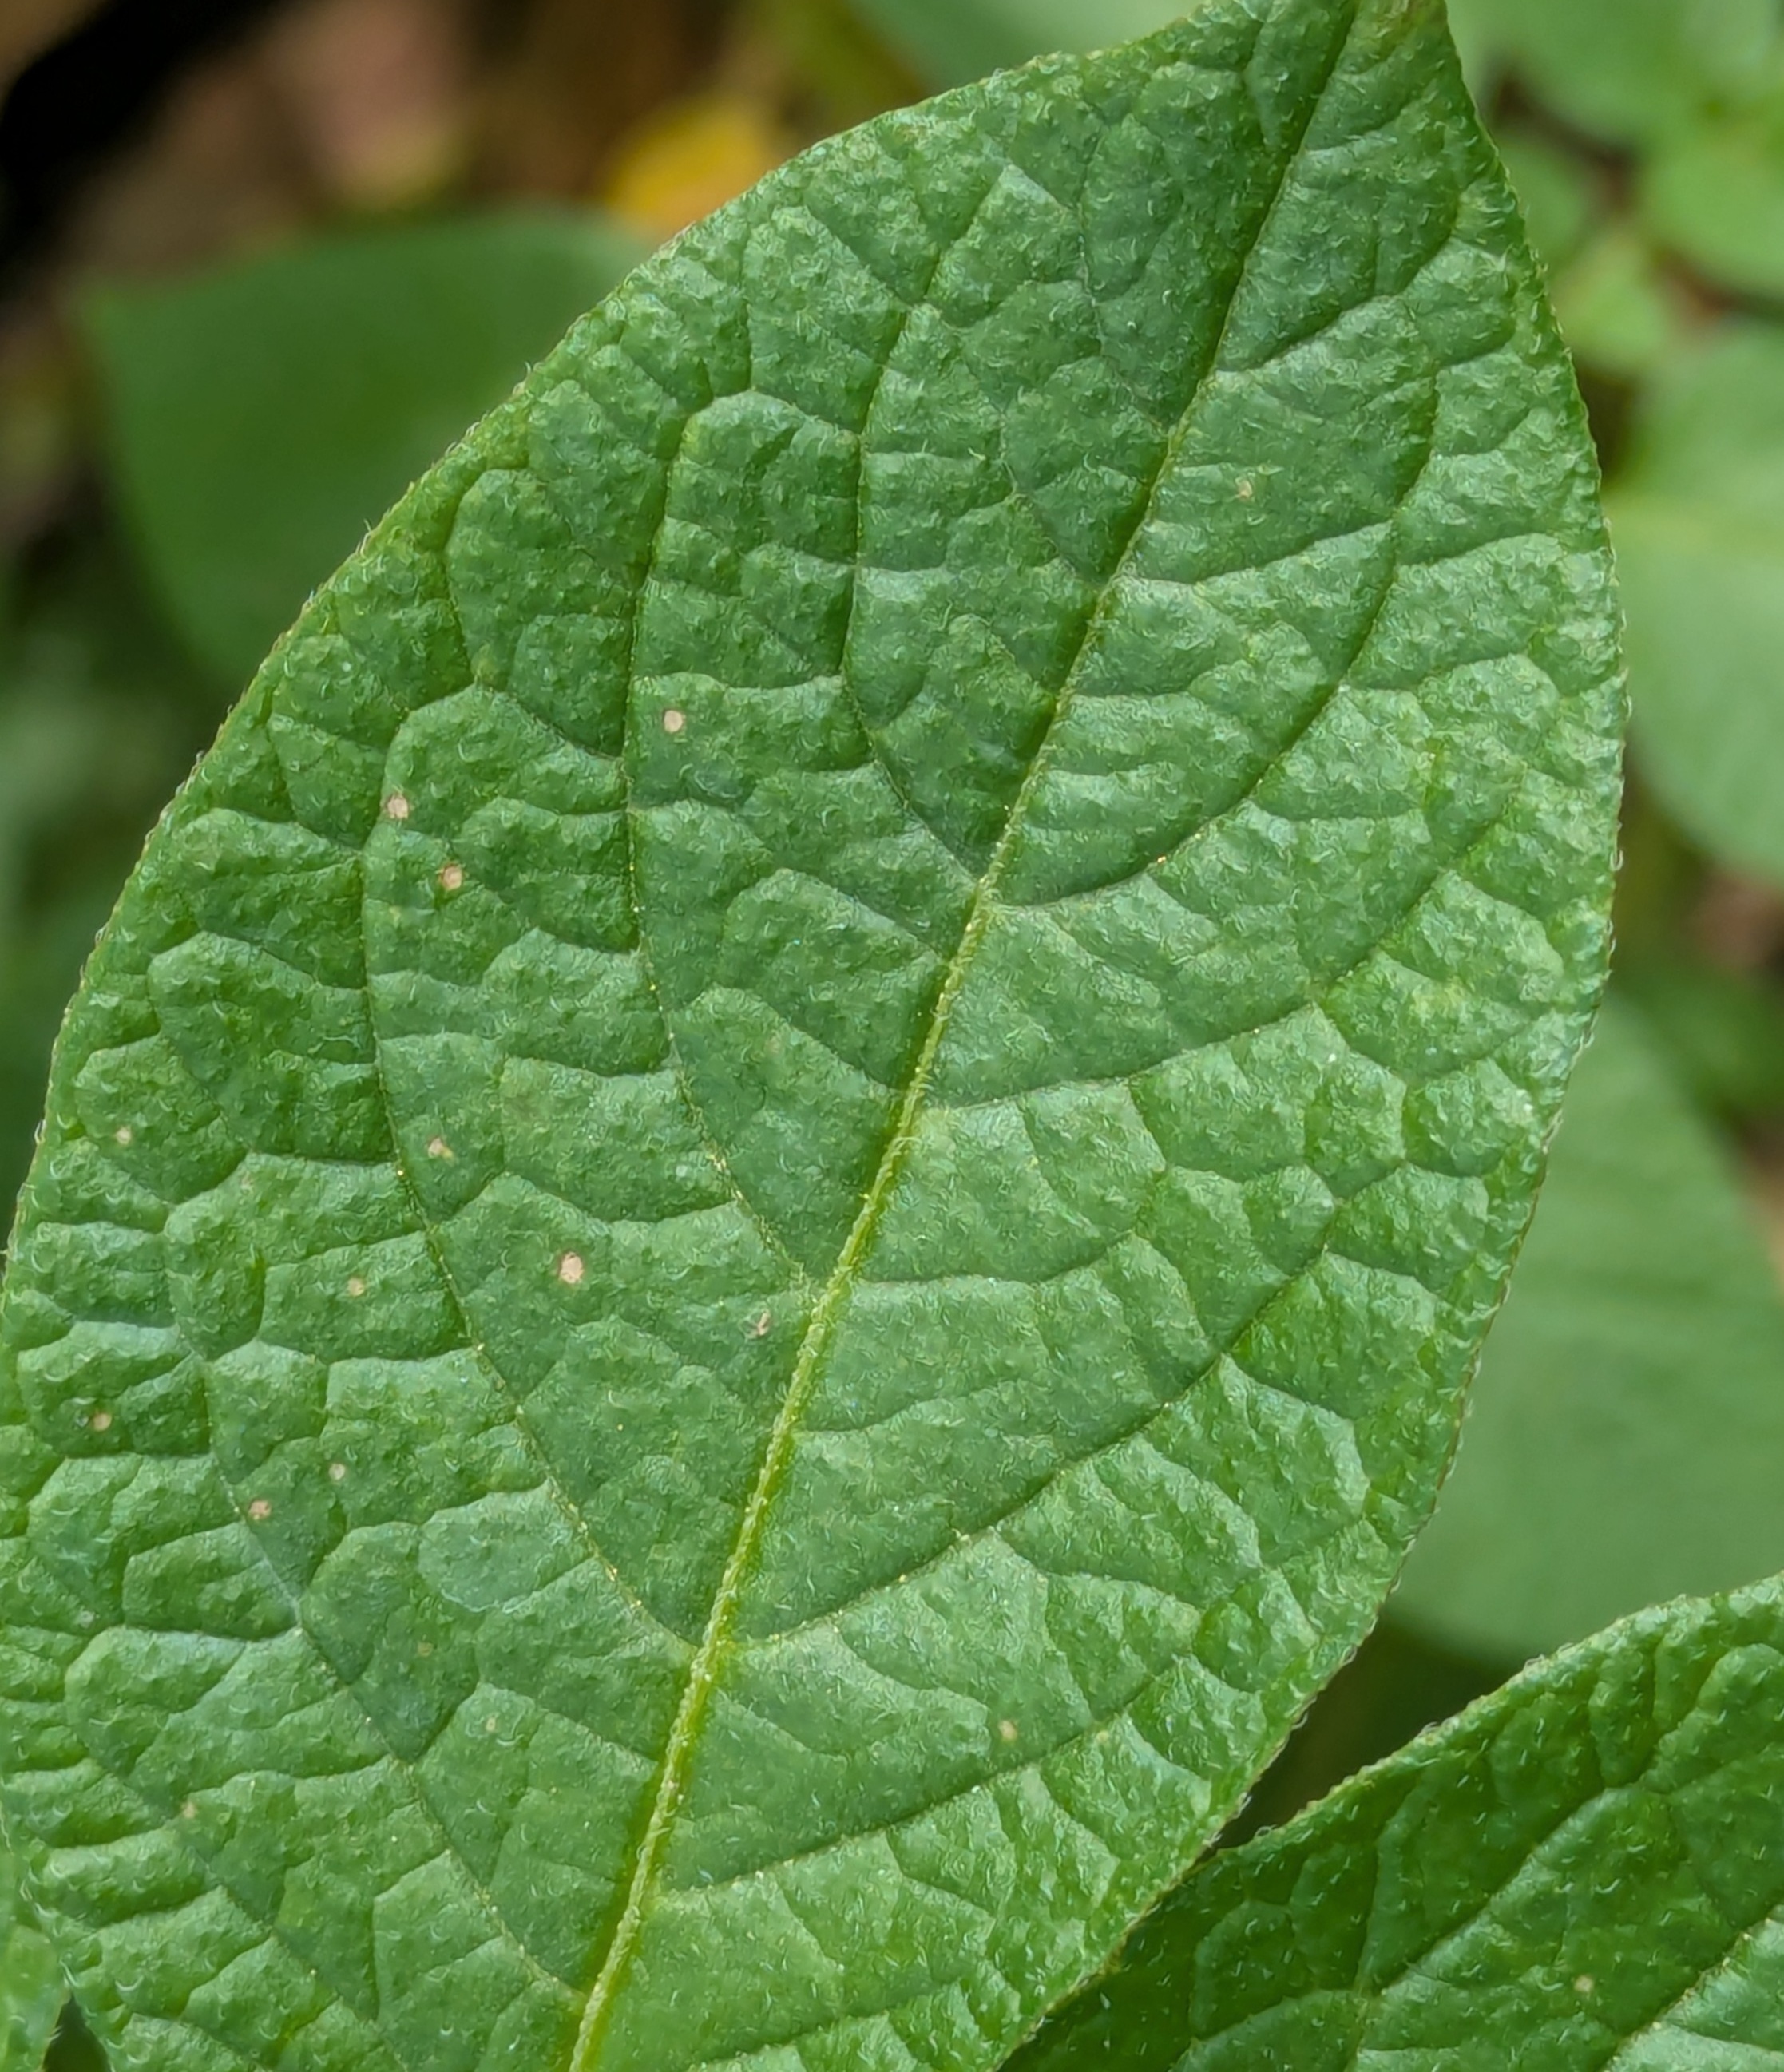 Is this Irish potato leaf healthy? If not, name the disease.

healthy
